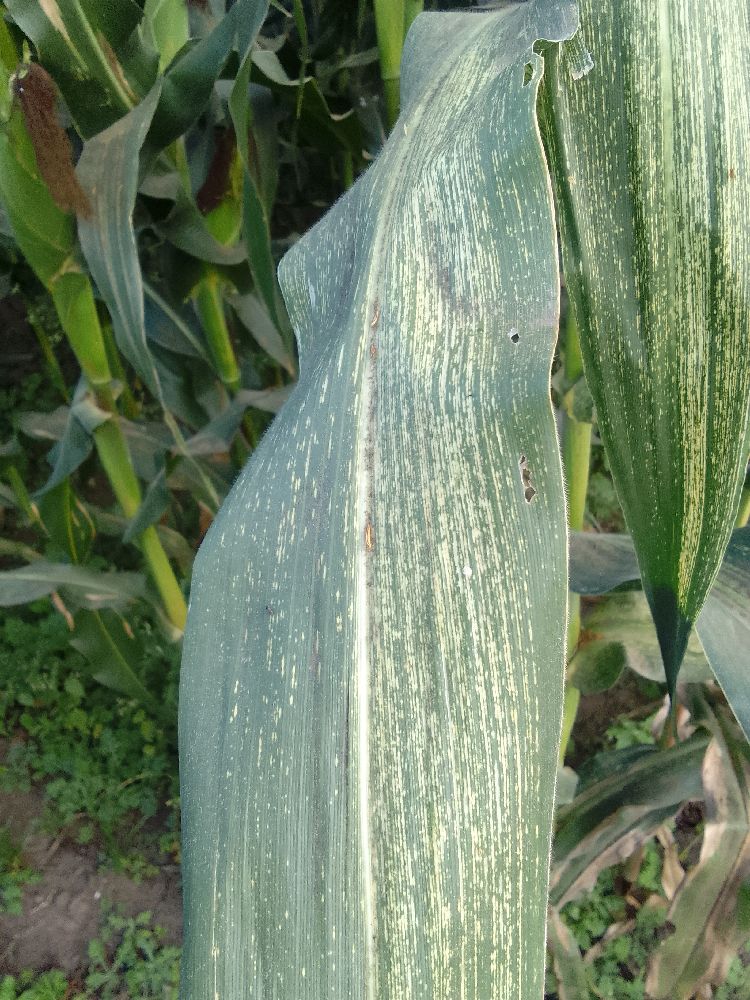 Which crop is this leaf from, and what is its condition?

maize, maize streak virus
